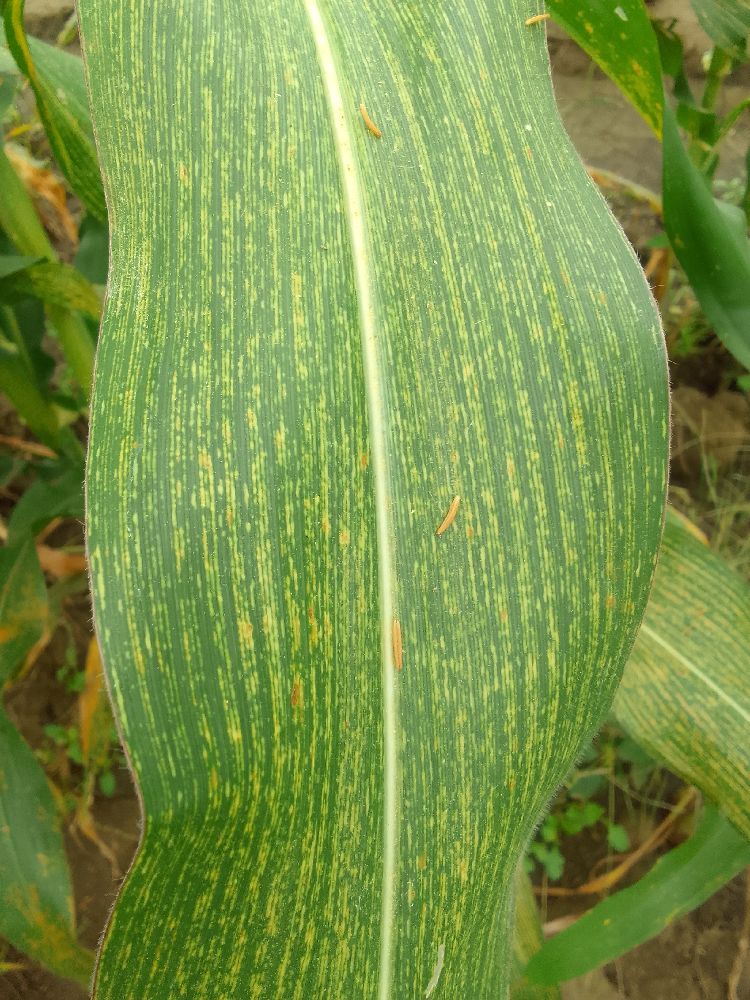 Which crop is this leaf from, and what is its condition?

maize, maize streak virus
